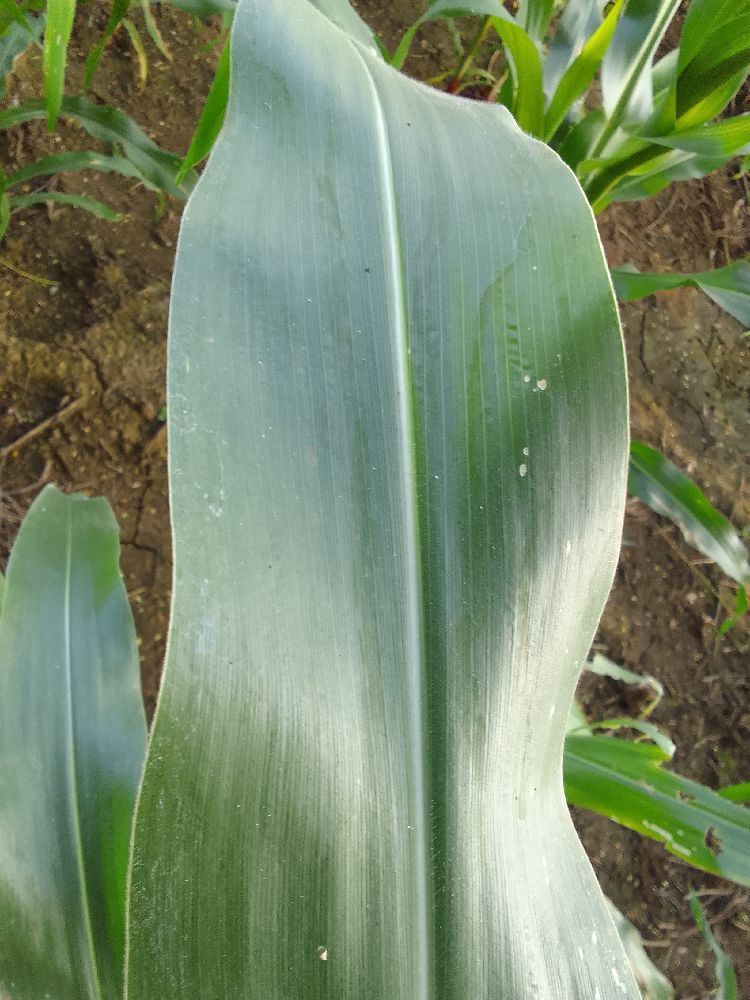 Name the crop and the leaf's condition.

maize, healthy
